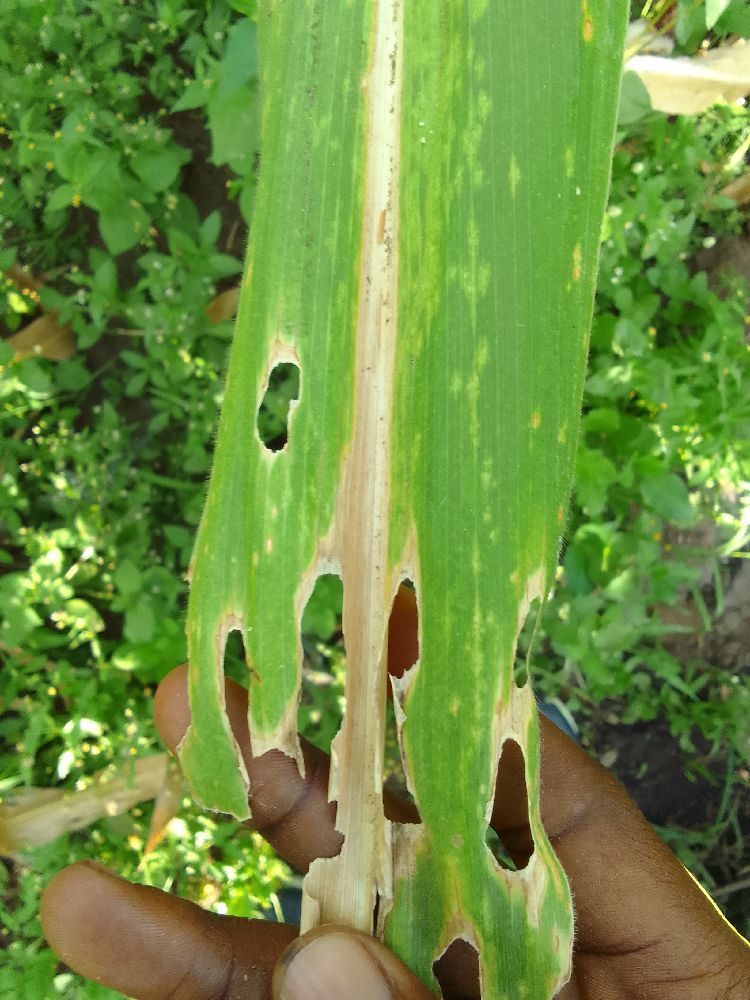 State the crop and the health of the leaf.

maize, maize lethal necrosis
